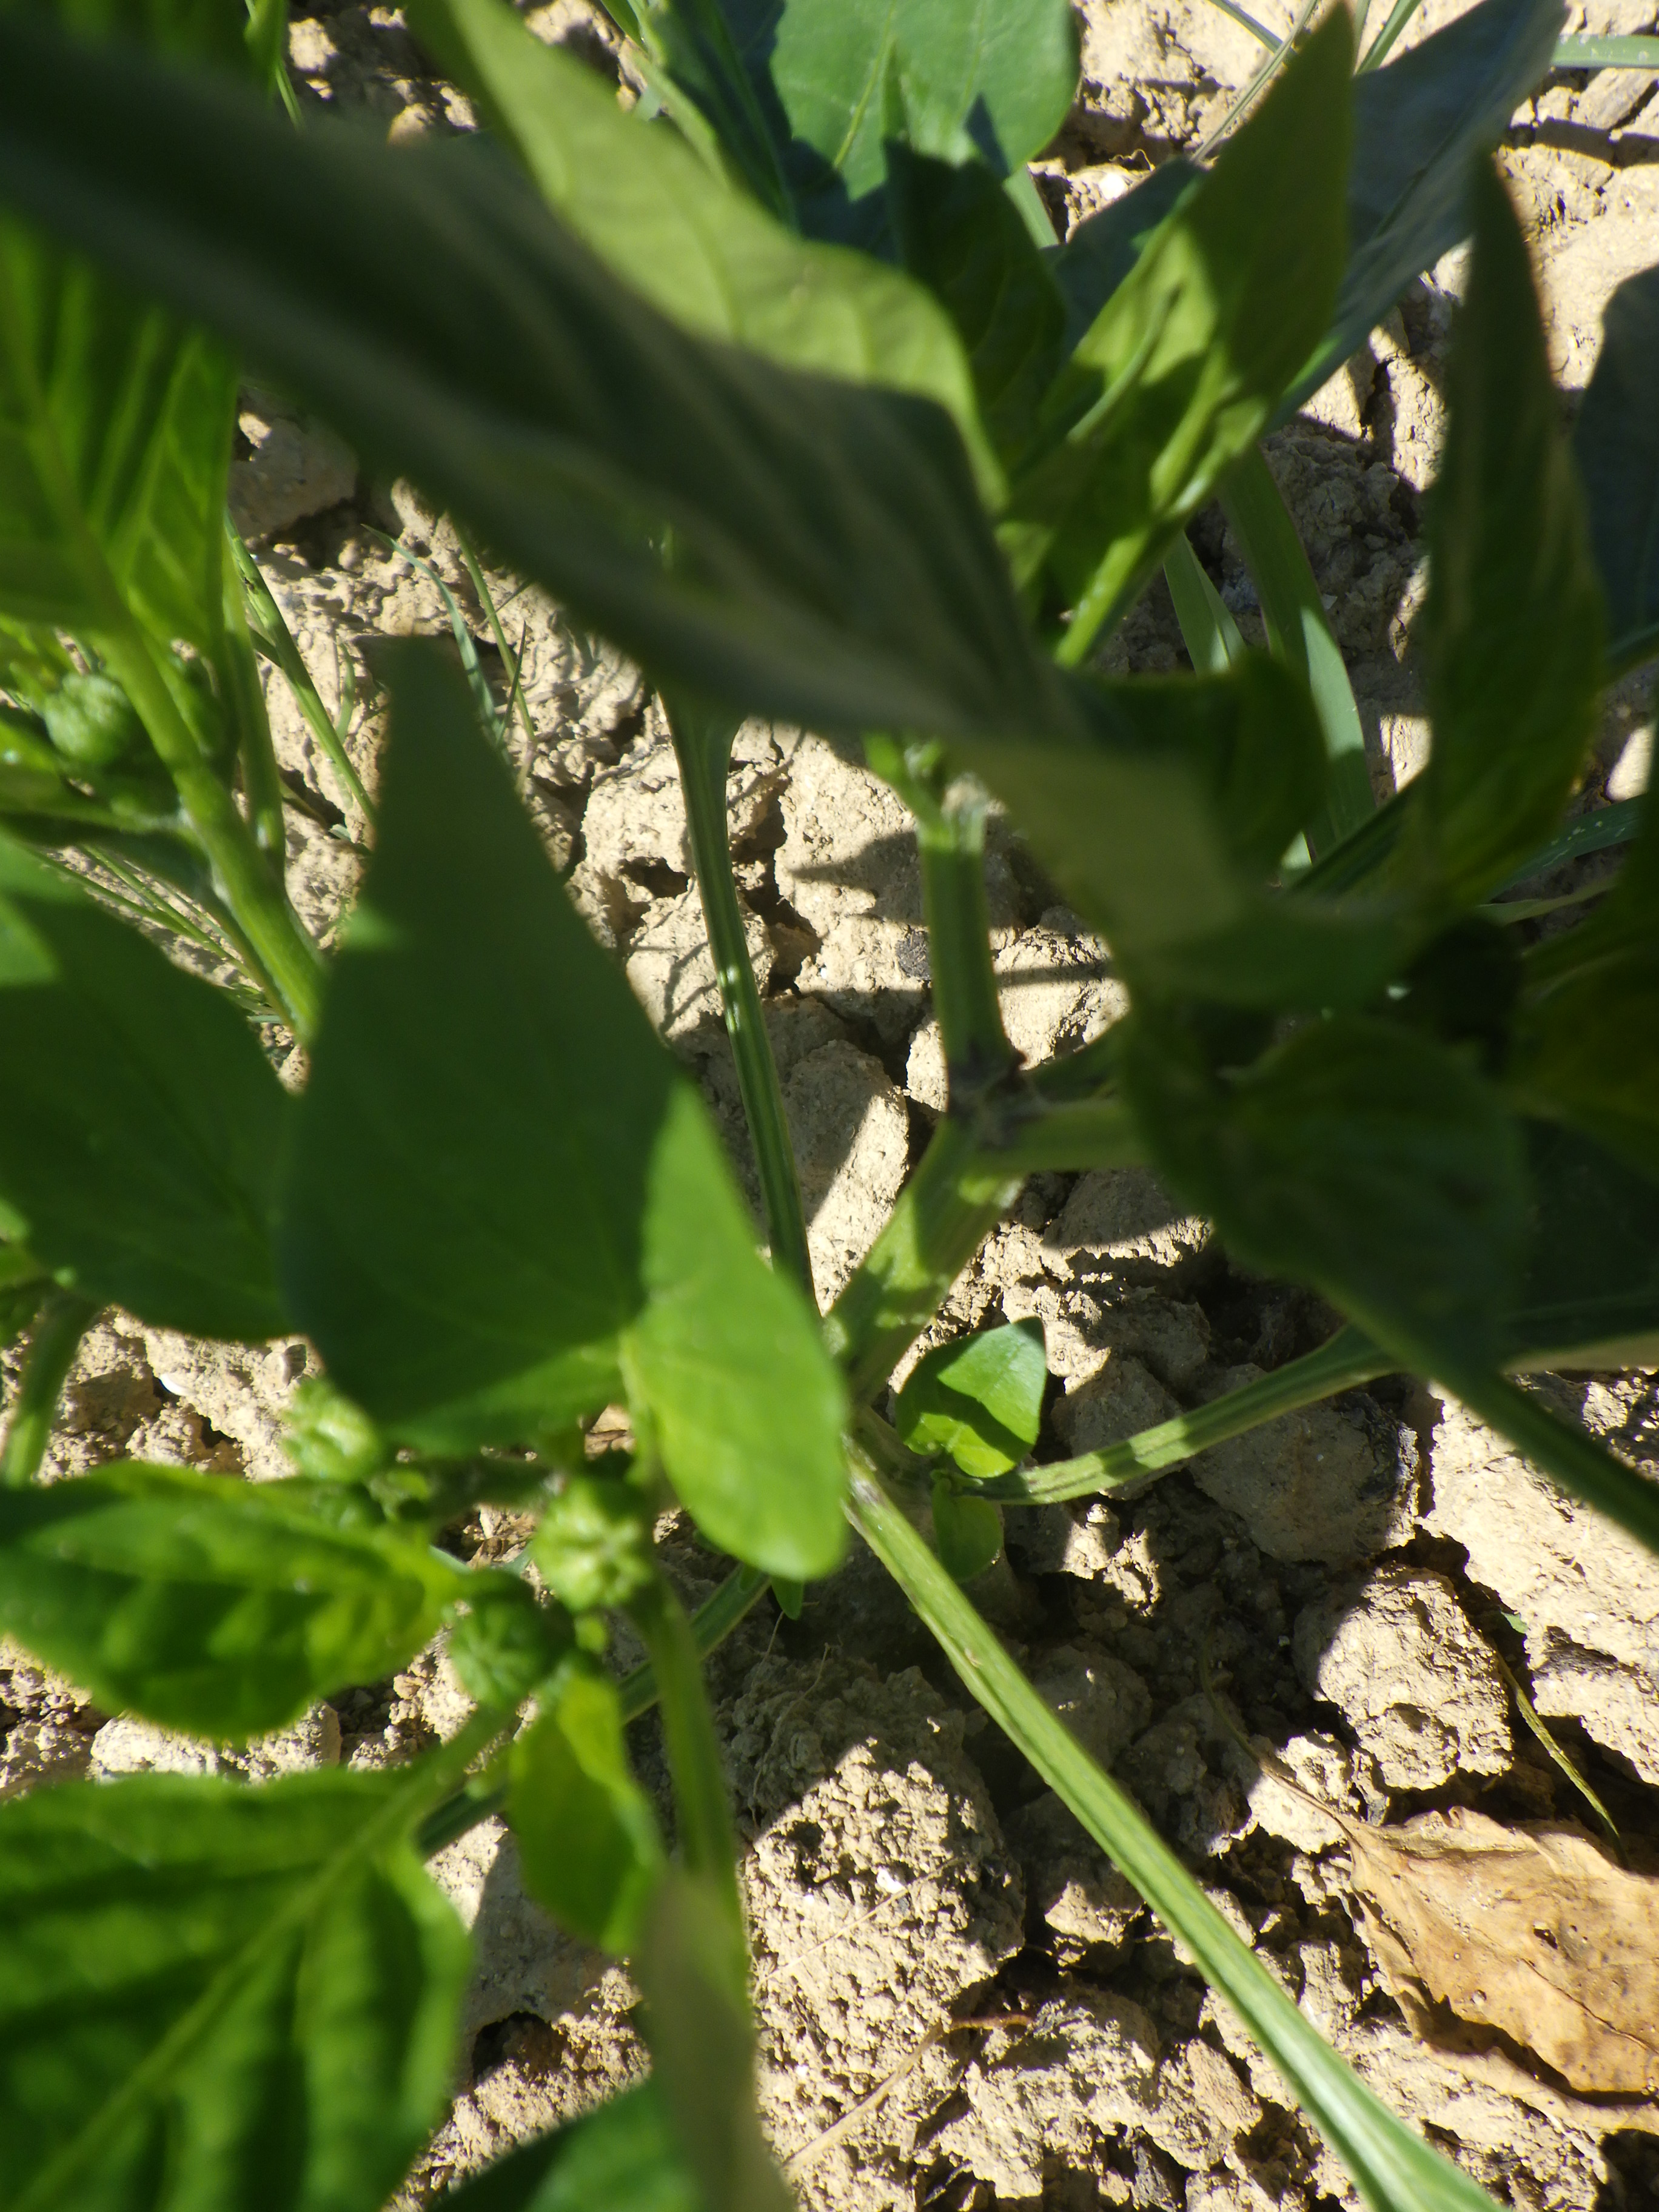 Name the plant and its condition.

chili pepper, healthy
